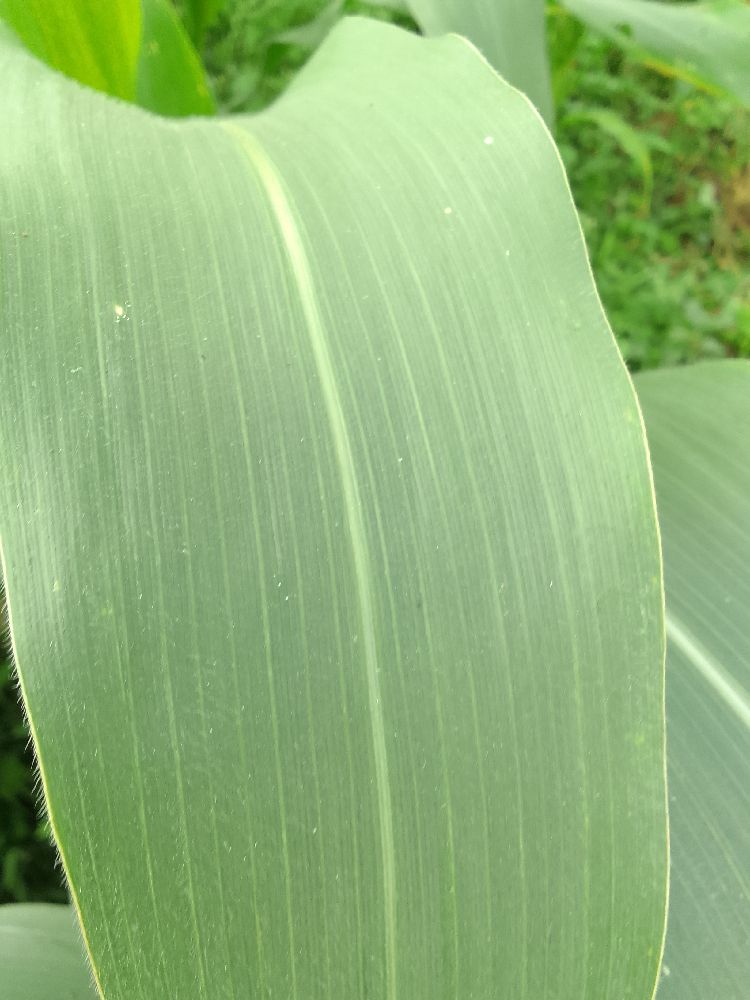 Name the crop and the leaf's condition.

maize, healthy
